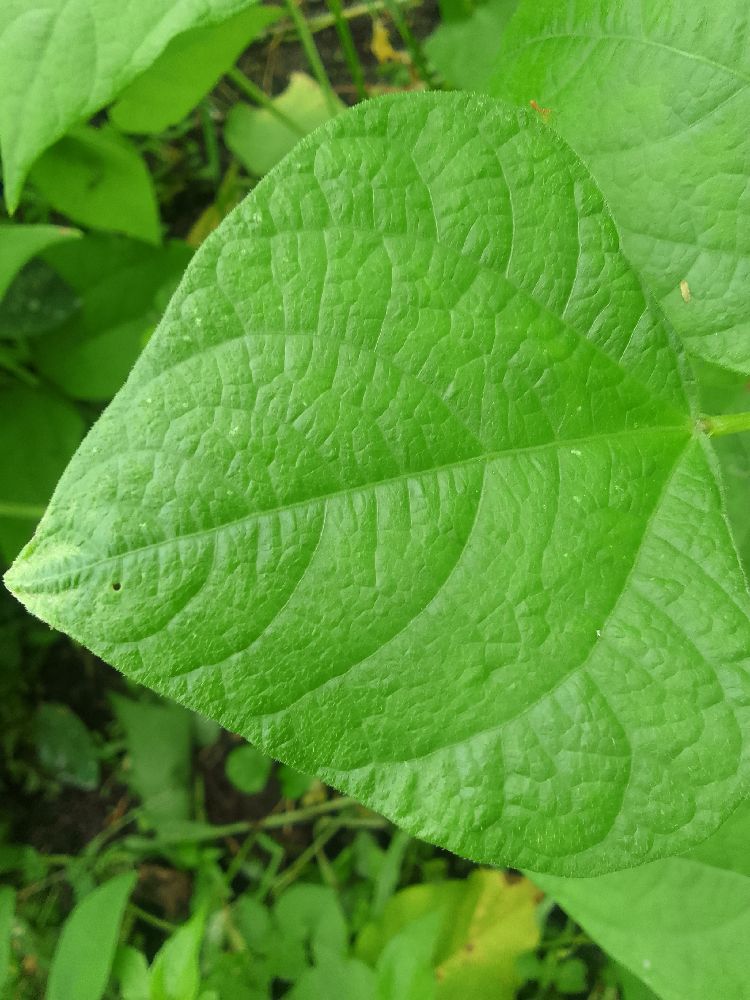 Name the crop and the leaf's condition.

common bean, healthy
